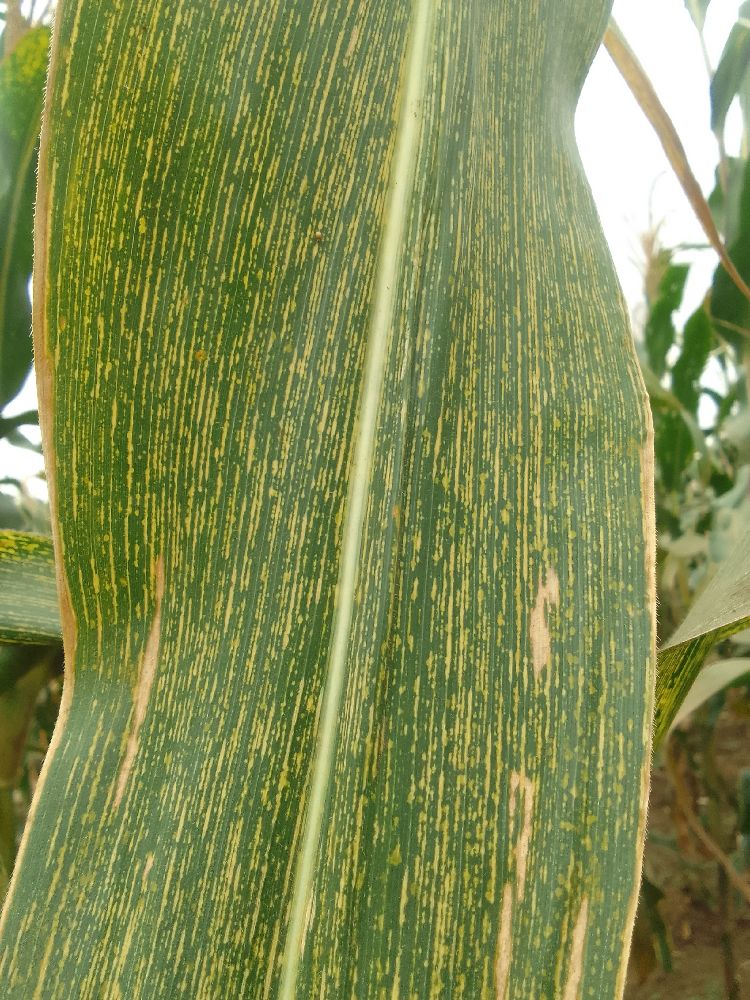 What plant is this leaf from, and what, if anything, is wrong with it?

maize, maize streak virus
